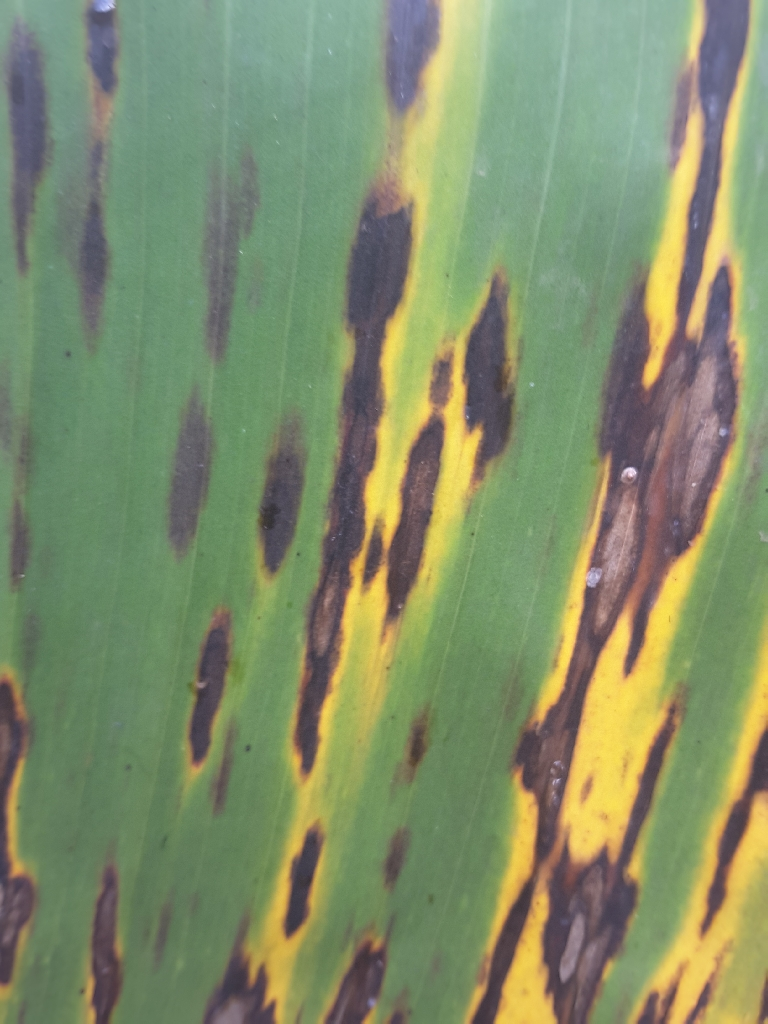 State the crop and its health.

banana, black sigatoka
